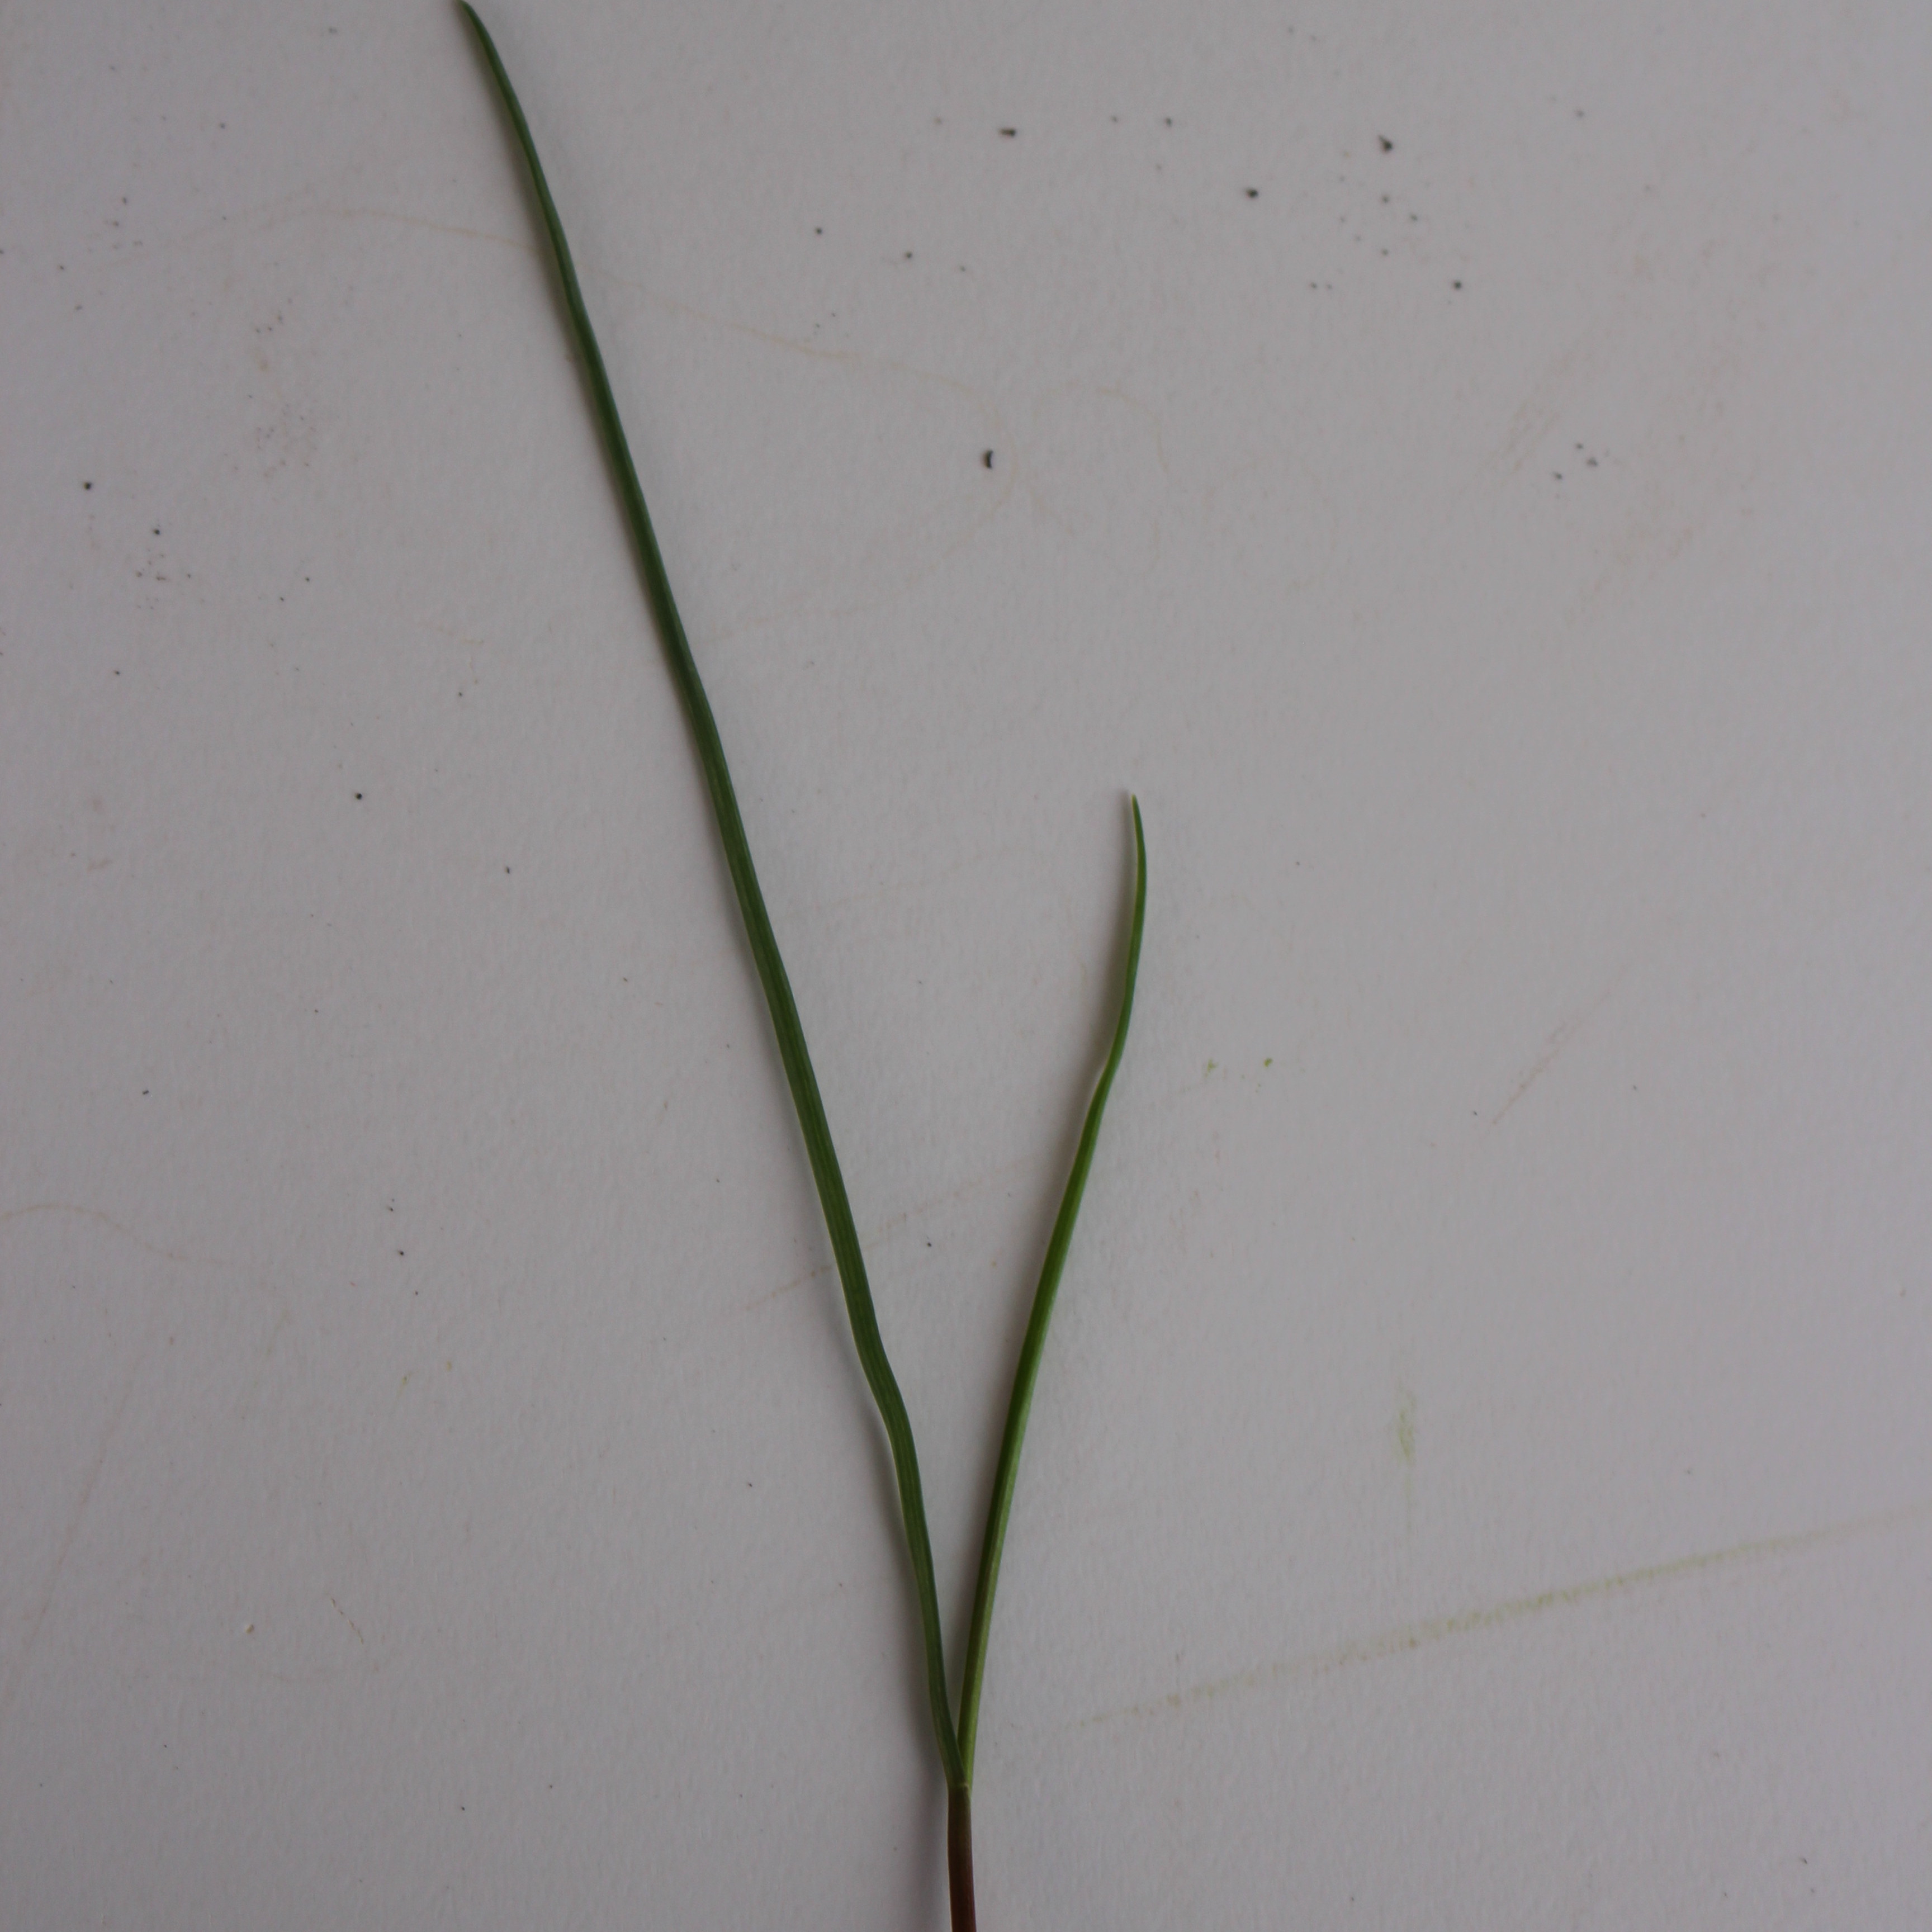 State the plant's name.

Lolium multiflorum
